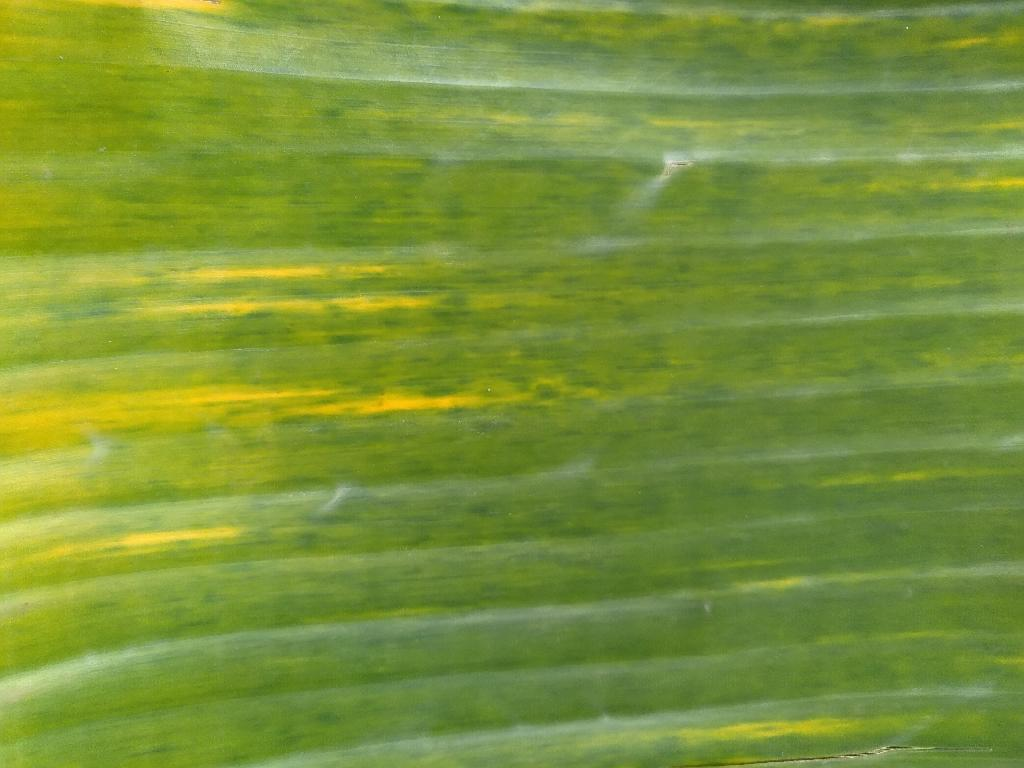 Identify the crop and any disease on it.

banana, fusarium wilt race 1
